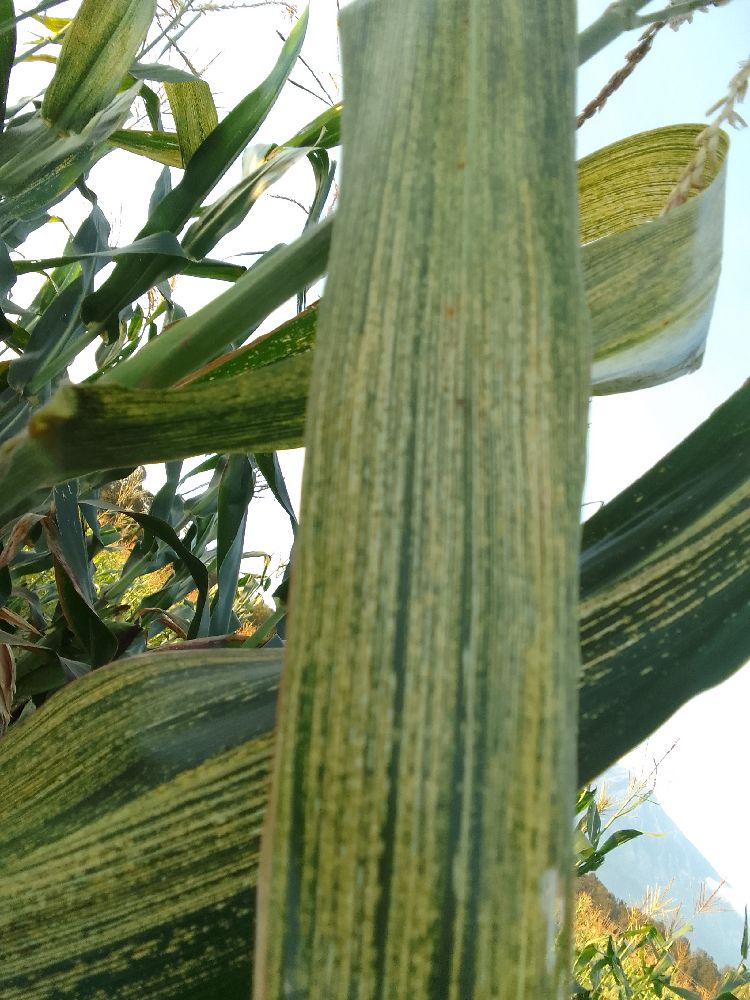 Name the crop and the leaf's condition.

maize, maize streak virus
